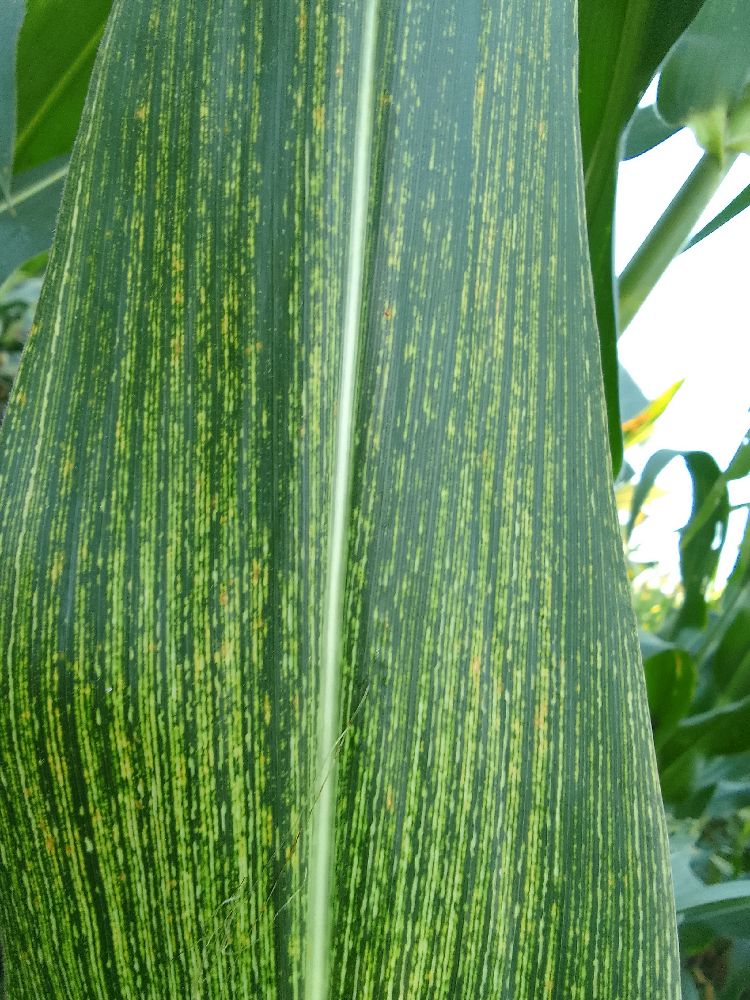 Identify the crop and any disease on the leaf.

maize, maize streak virus
